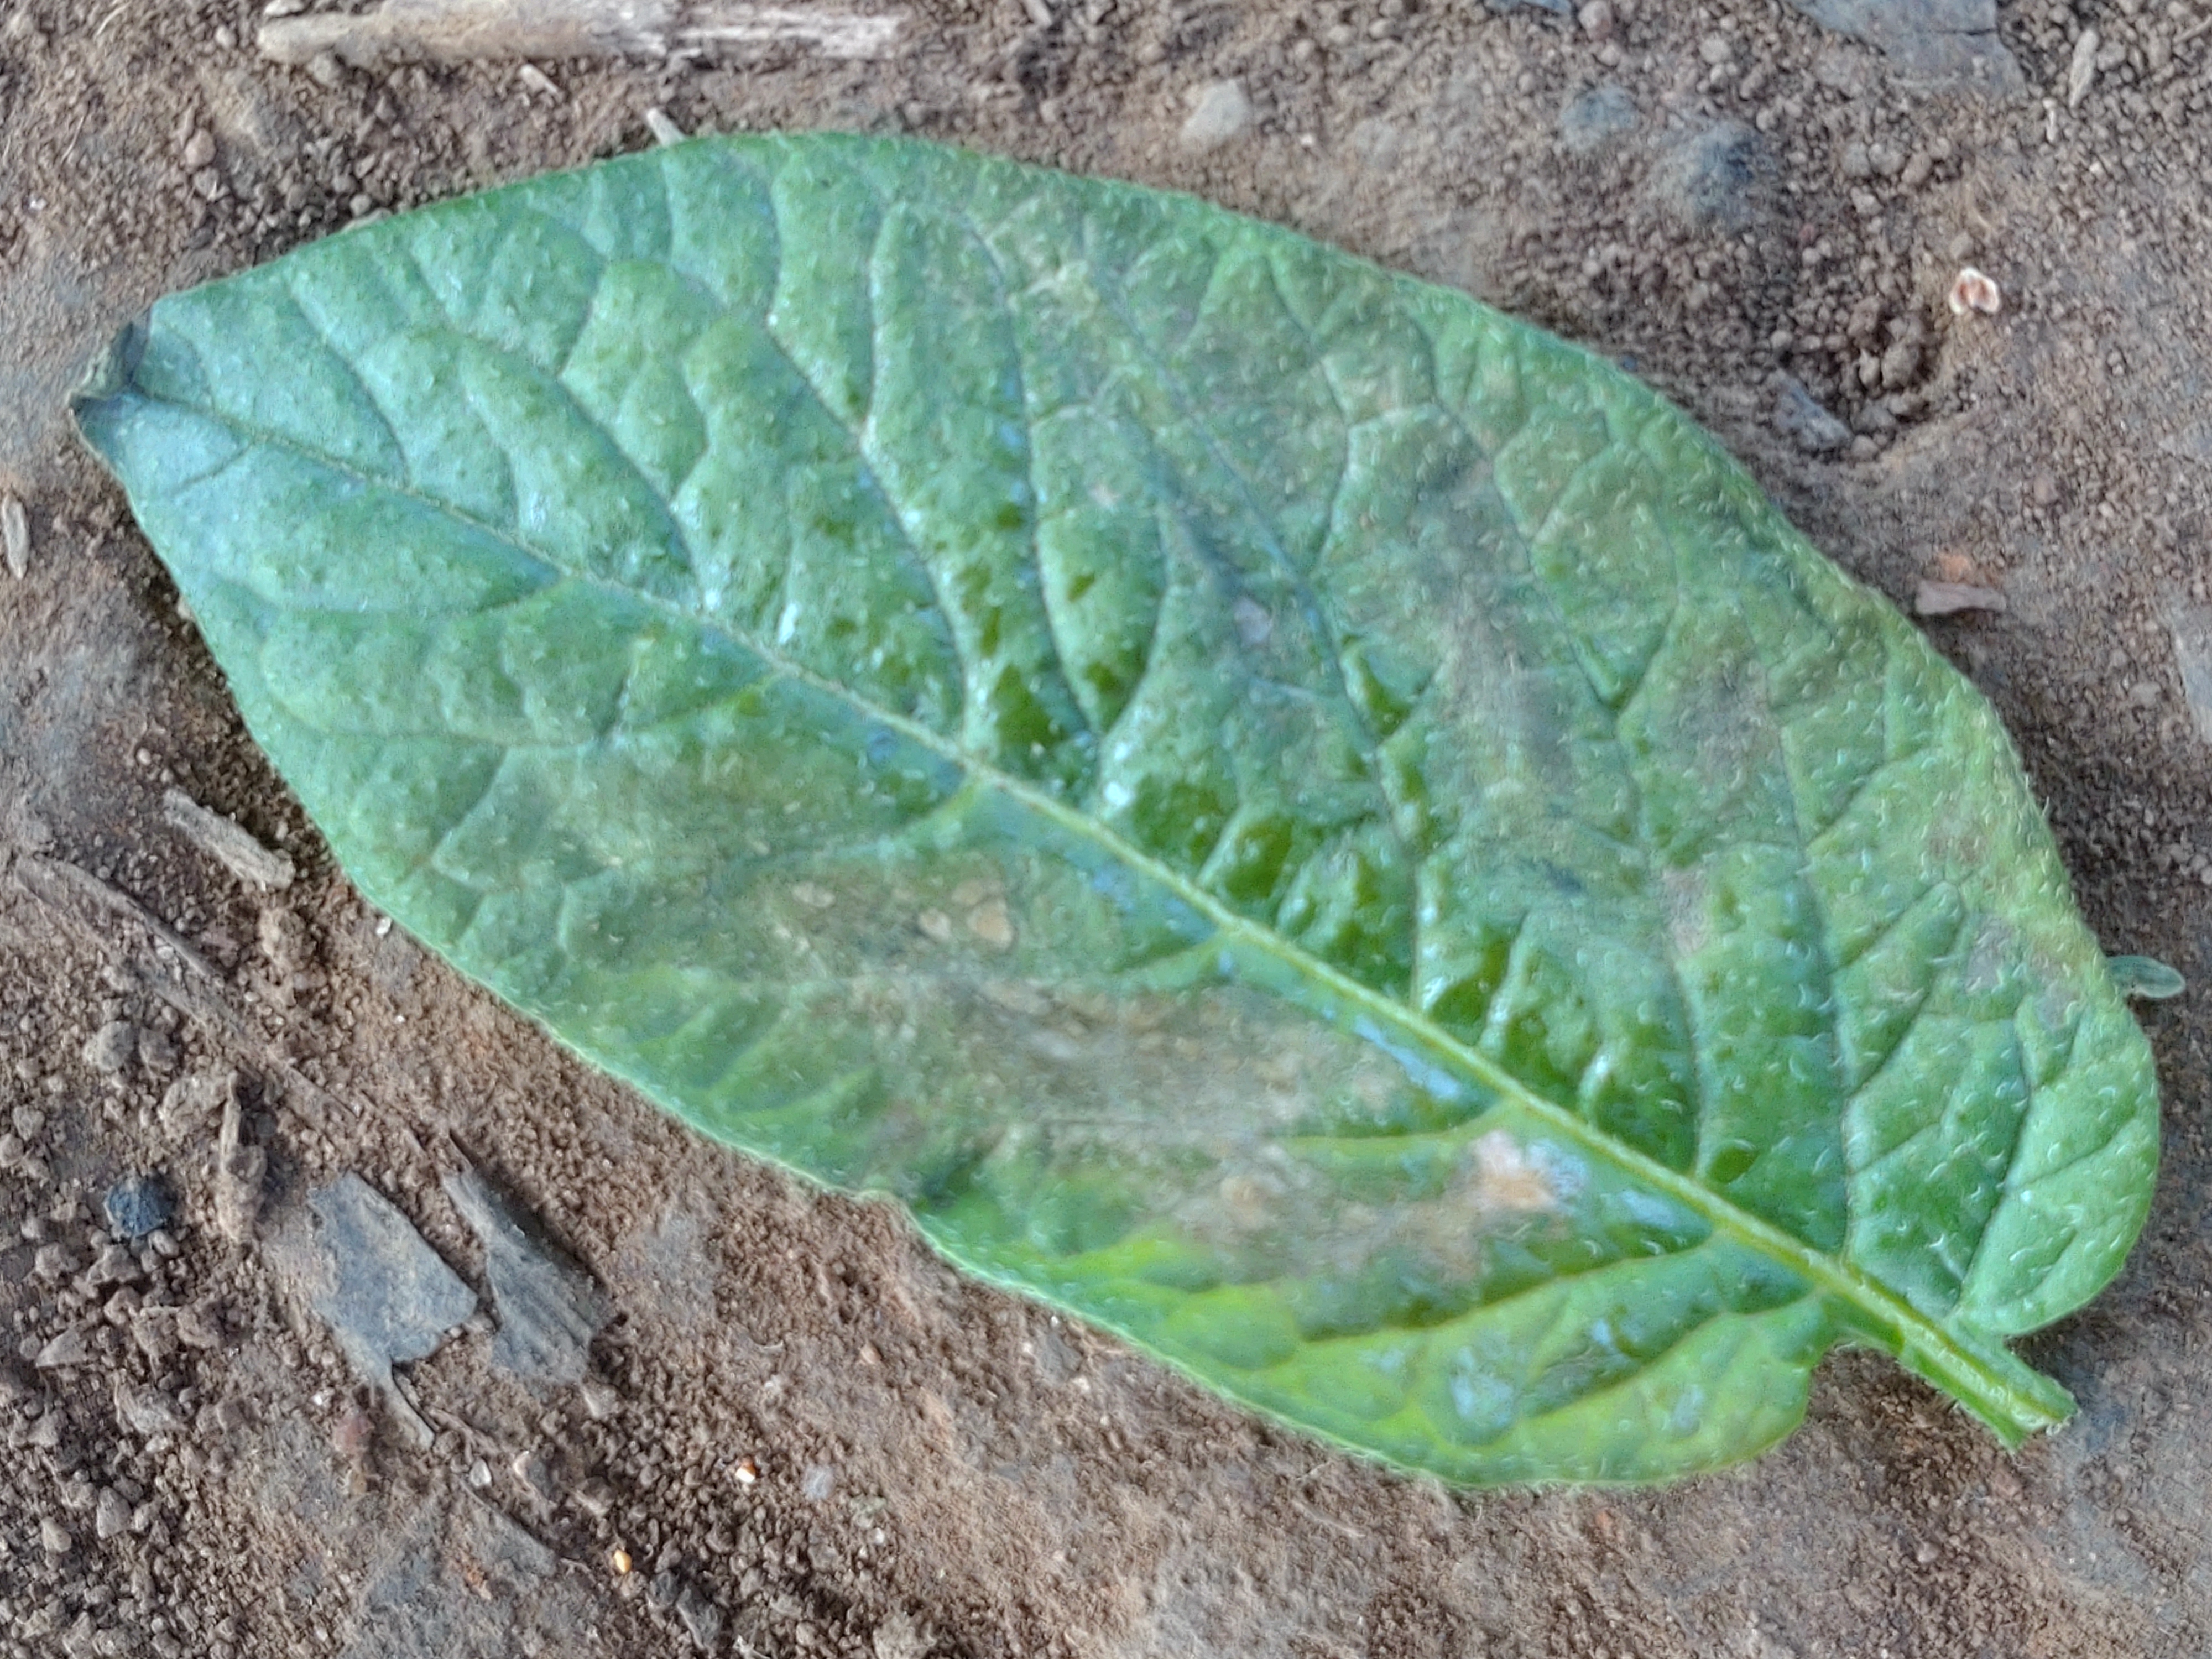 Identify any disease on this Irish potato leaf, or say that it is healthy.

early blight
